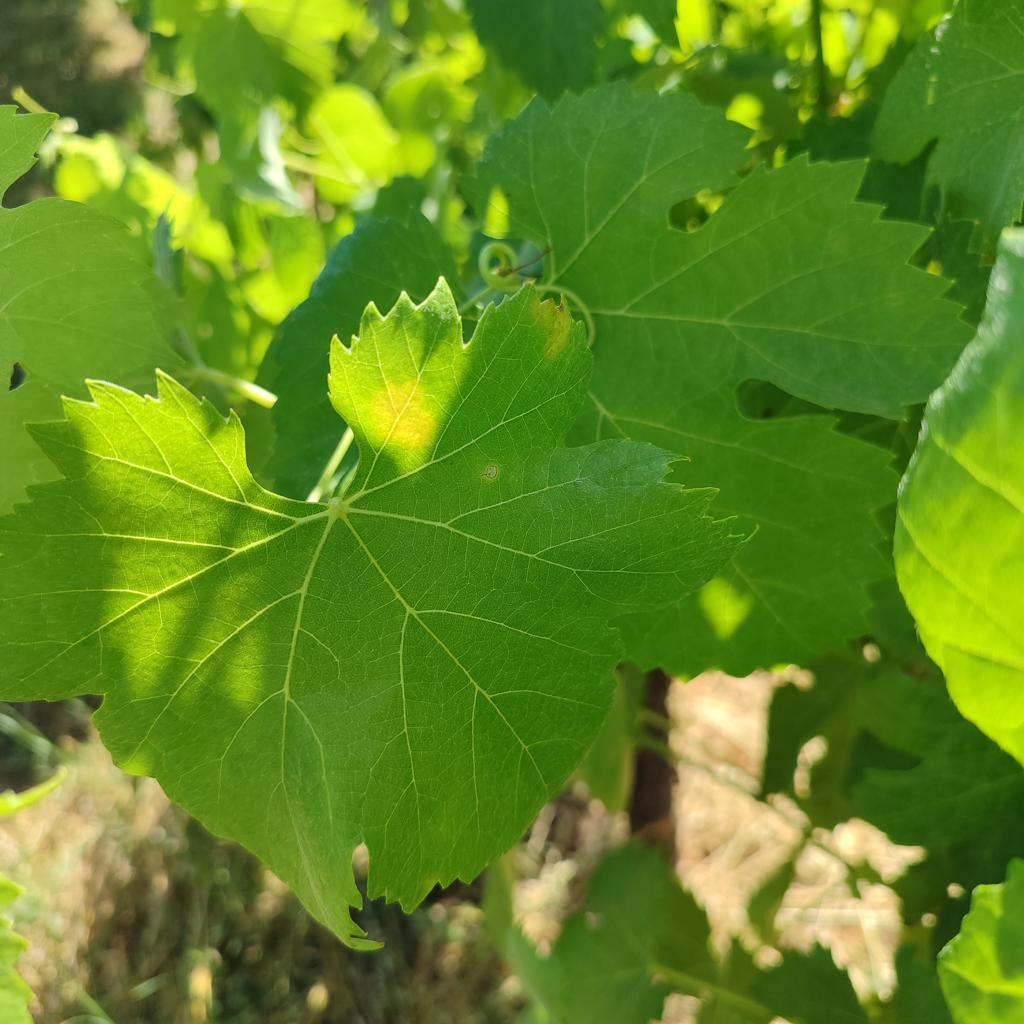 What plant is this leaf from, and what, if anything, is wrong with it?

grapevine, downy mildew
